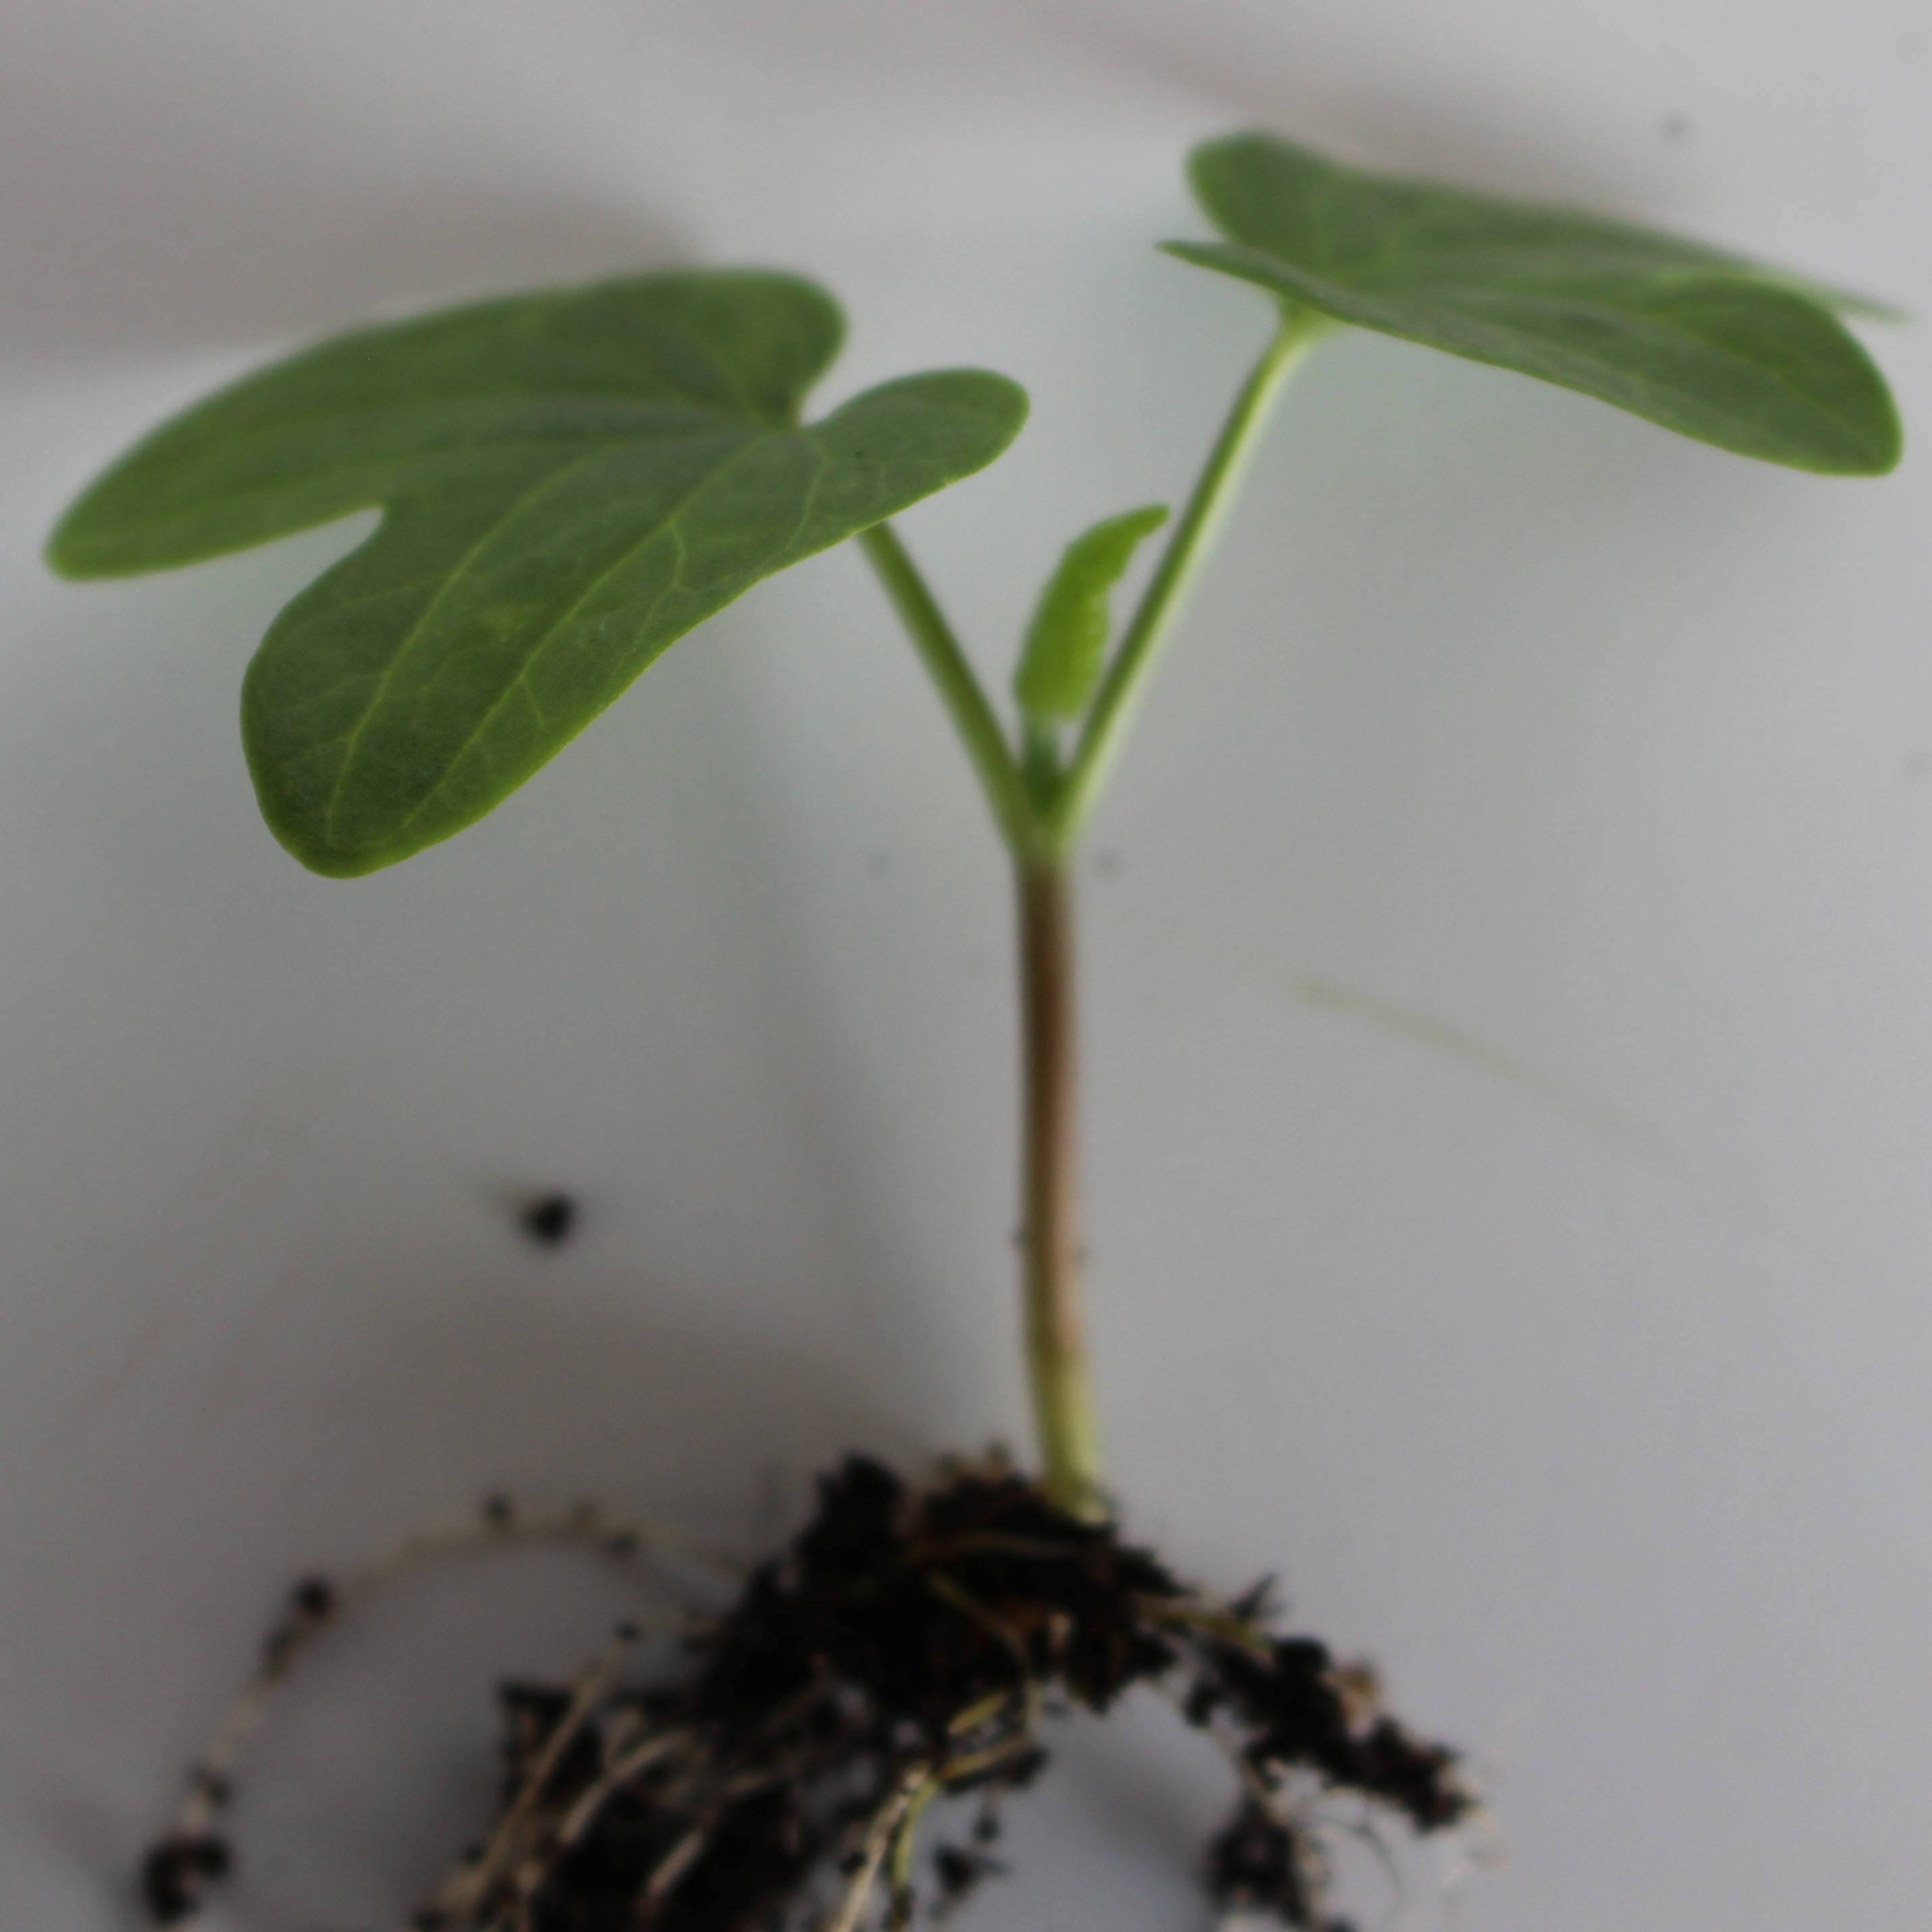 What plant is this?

Convolvulus arvensis
